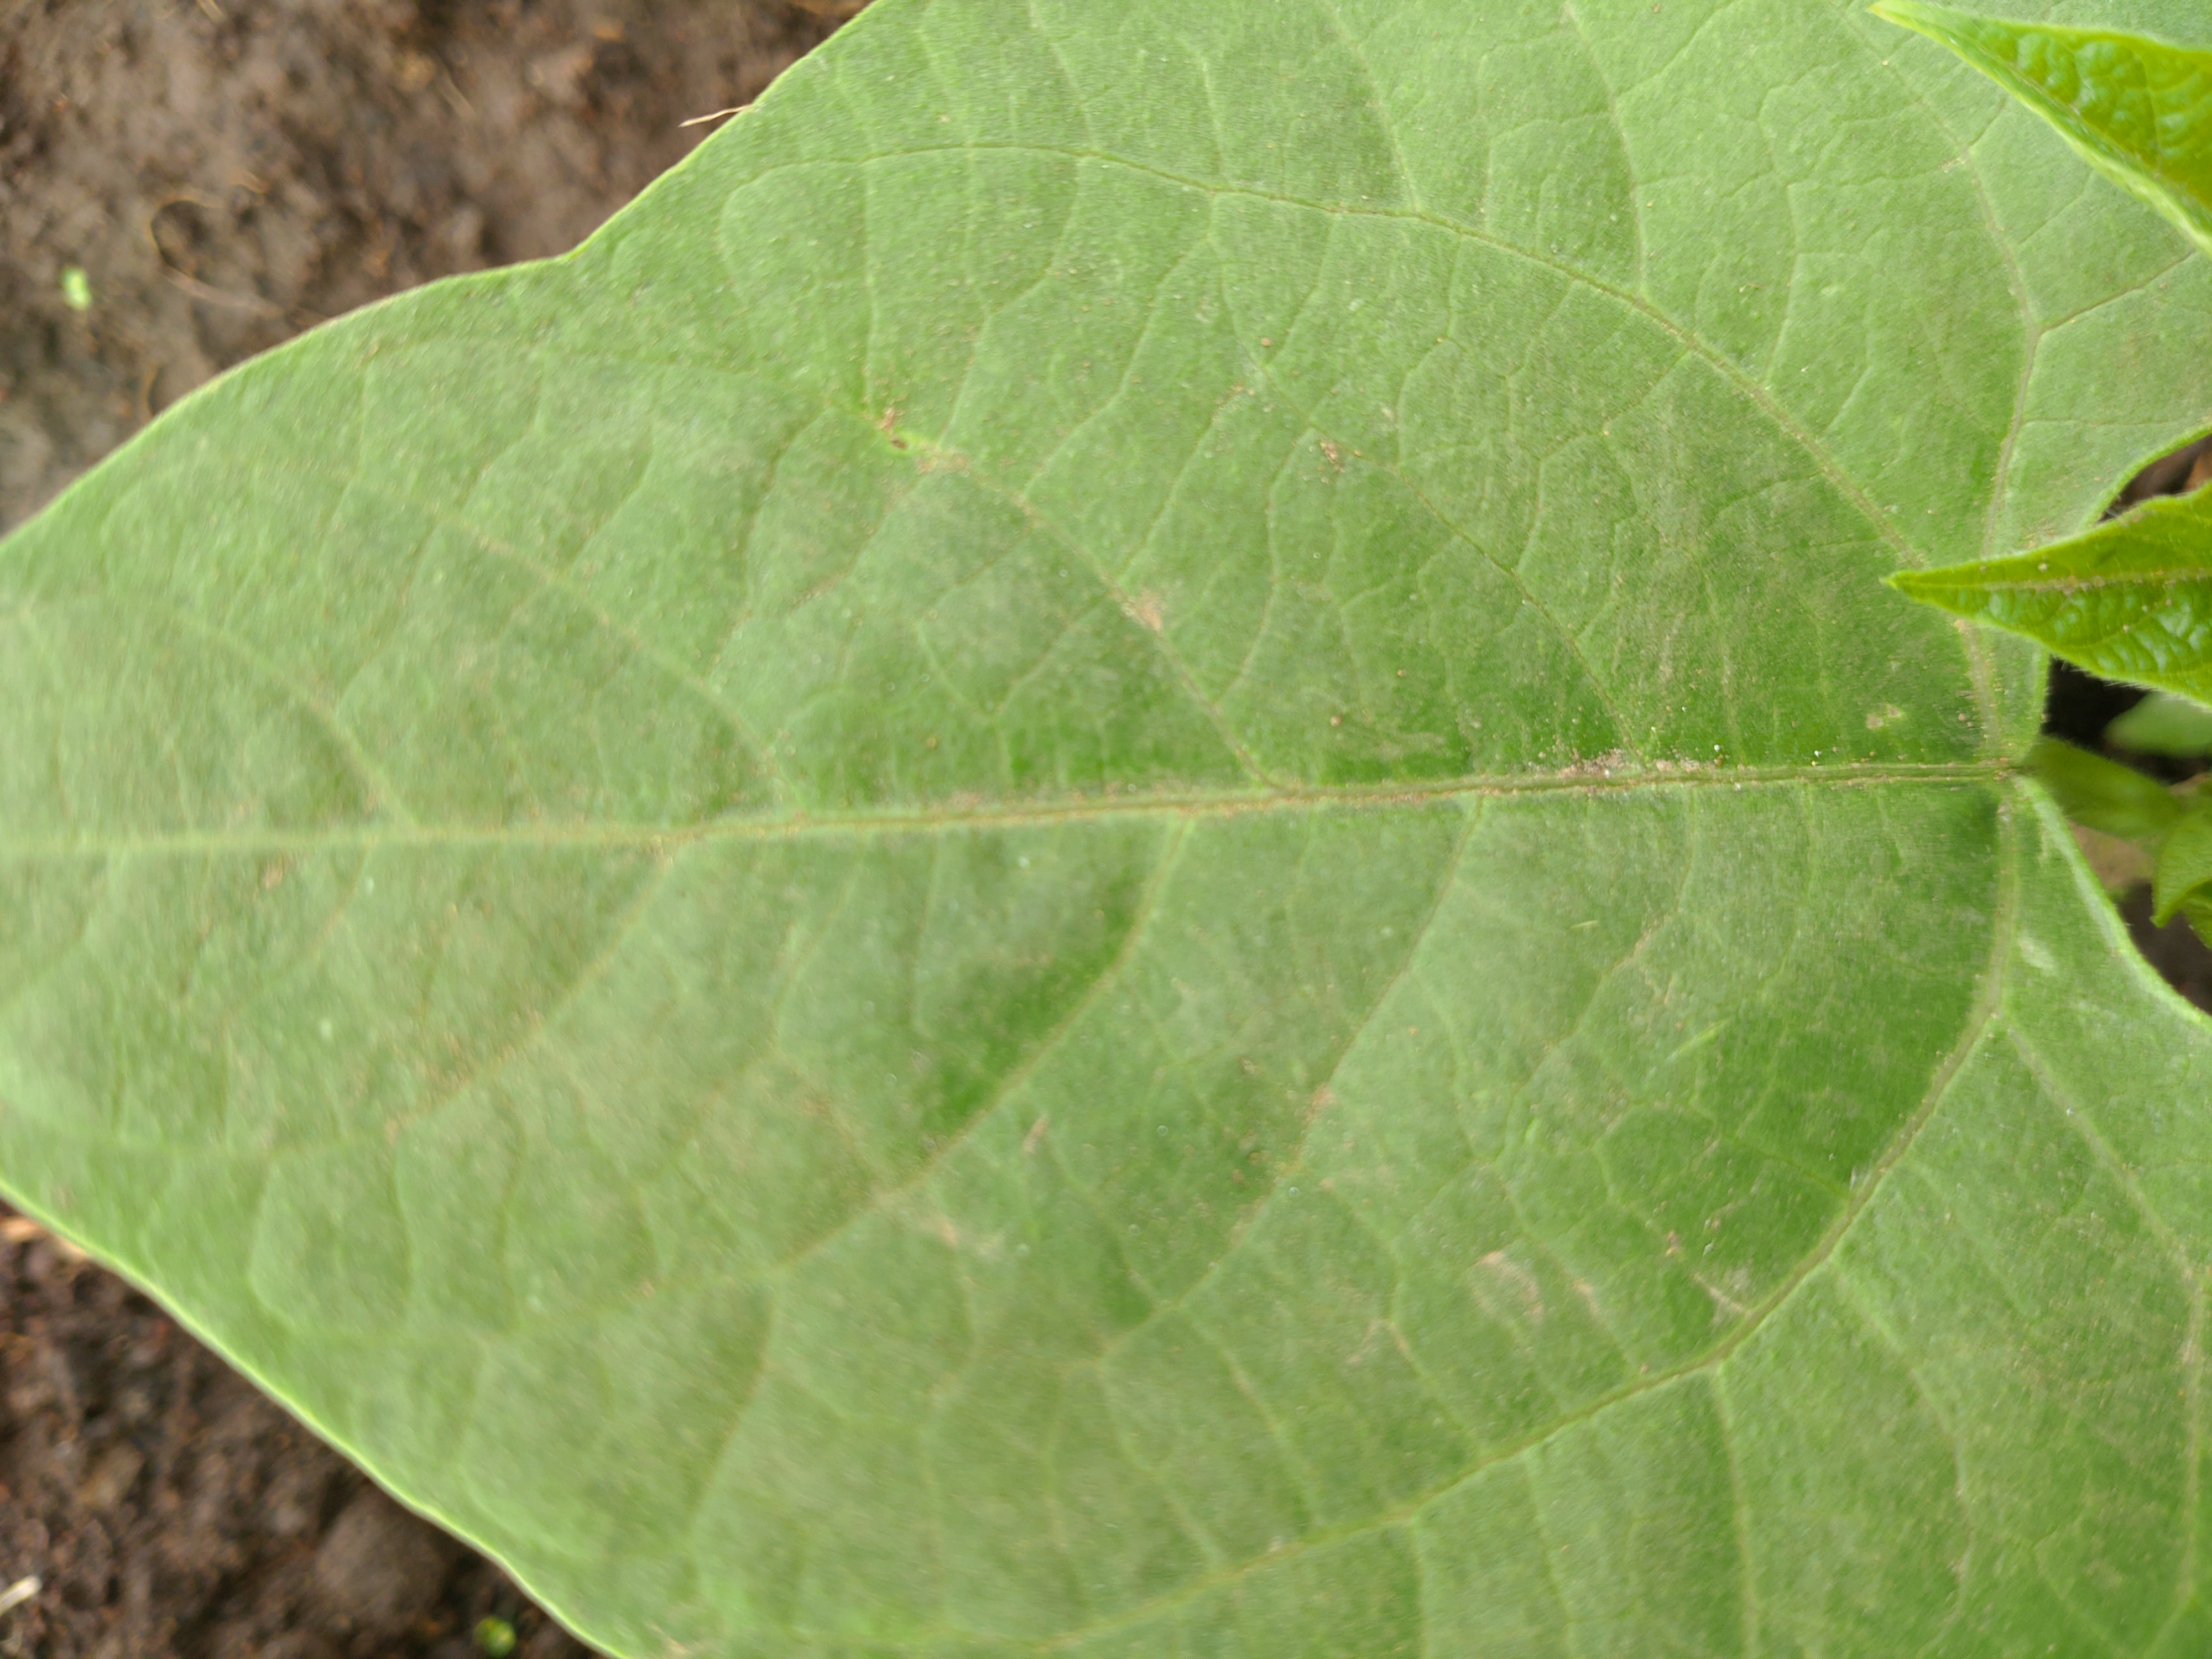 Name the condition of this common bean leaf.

healthy
